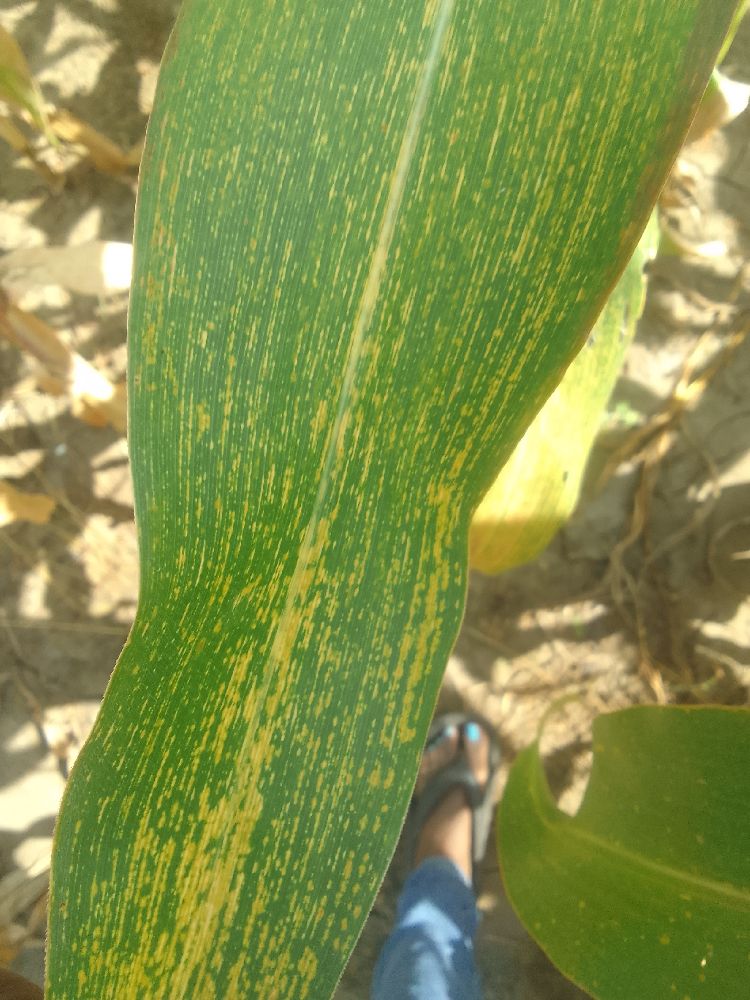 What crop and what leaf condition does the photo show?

maize, maize streak virus
